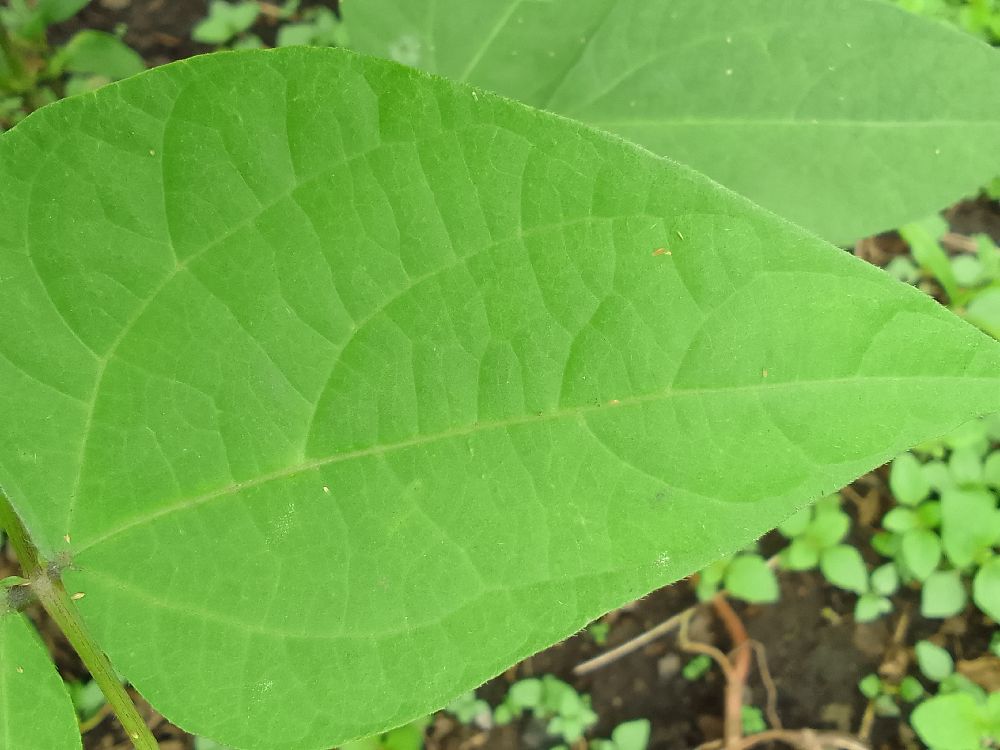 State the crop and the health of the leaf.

common bean, healthy
